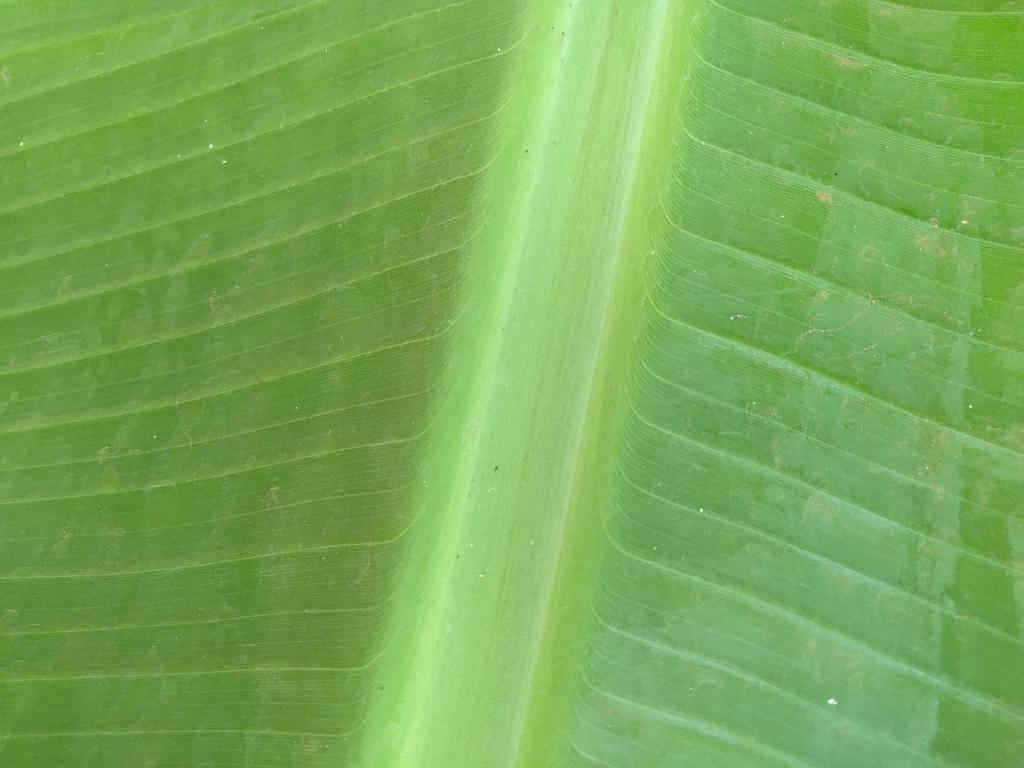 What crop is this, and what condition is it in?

banana, healthy
